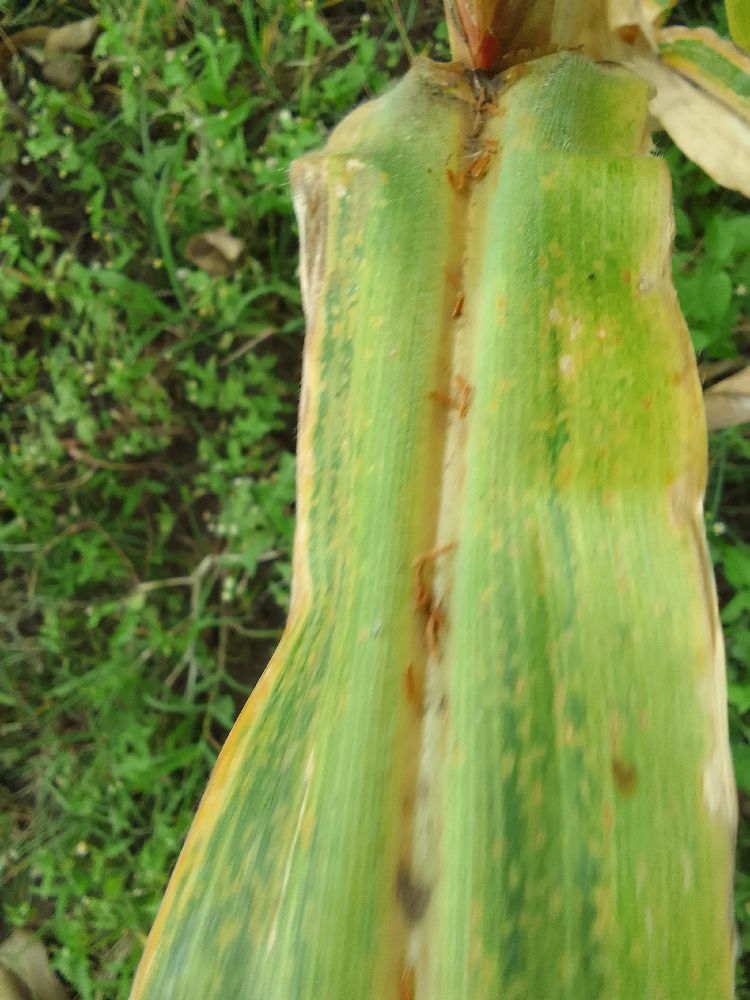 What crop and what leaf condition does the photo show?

maize, maize lethal necrosis
